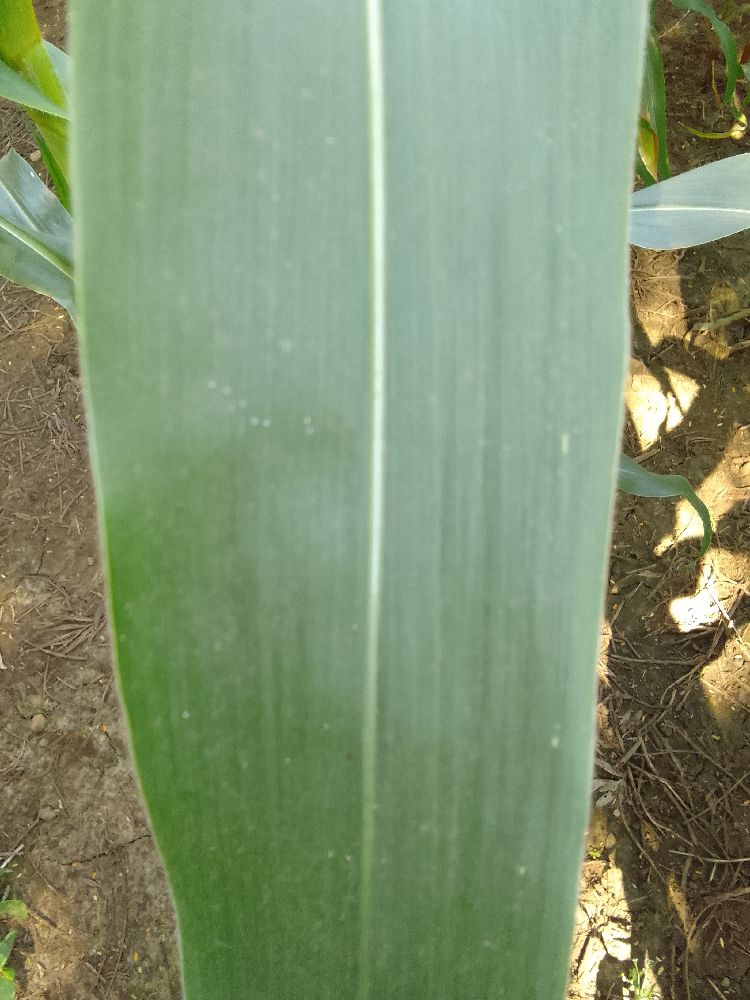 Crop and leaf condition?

maize, healthy
